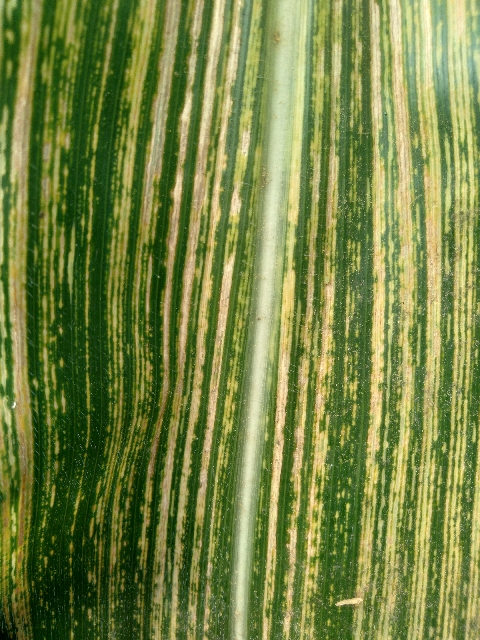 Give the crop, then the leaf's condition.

maize, maize streak virus
